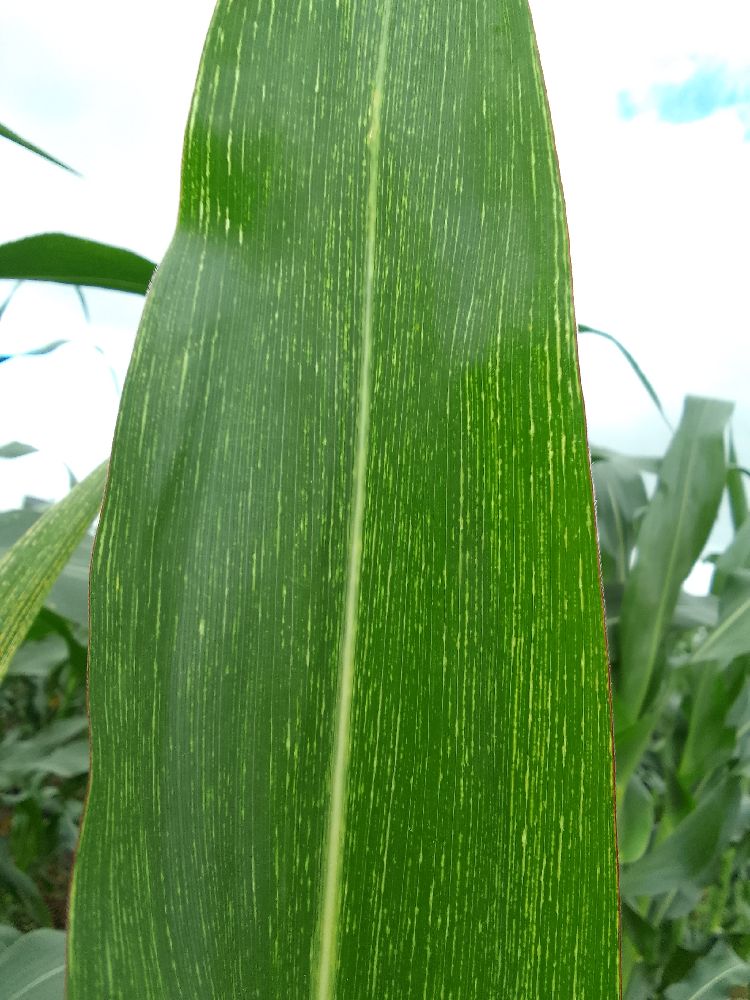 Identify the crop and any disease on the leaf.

maize, maize streak virus
